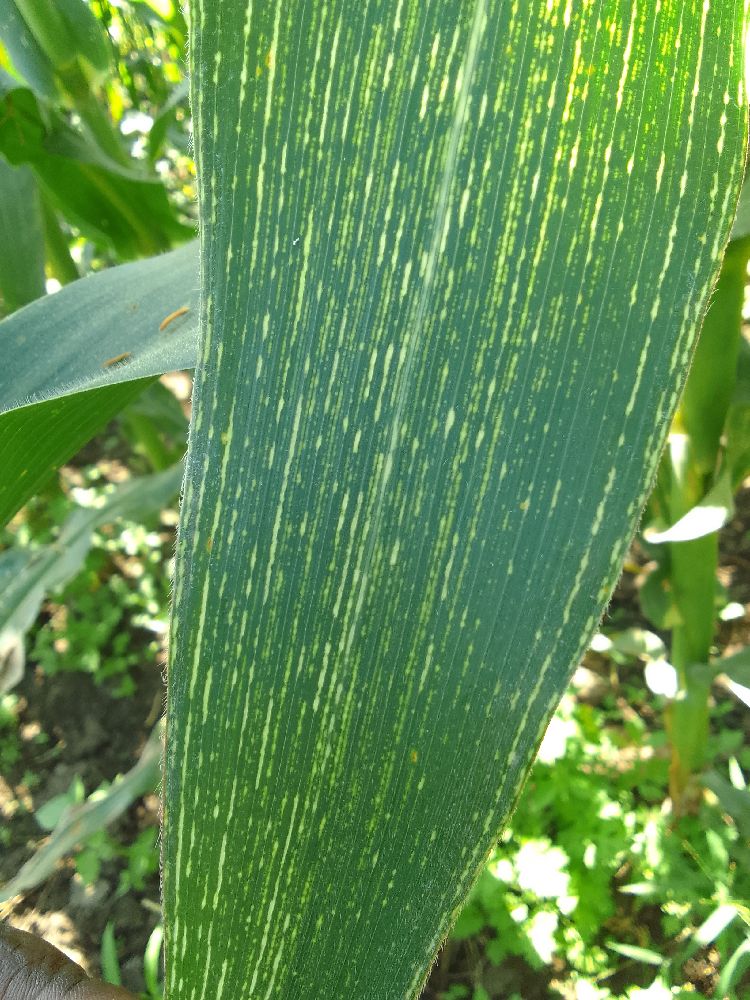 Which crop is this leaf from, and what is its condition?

maize, maize streak virus
